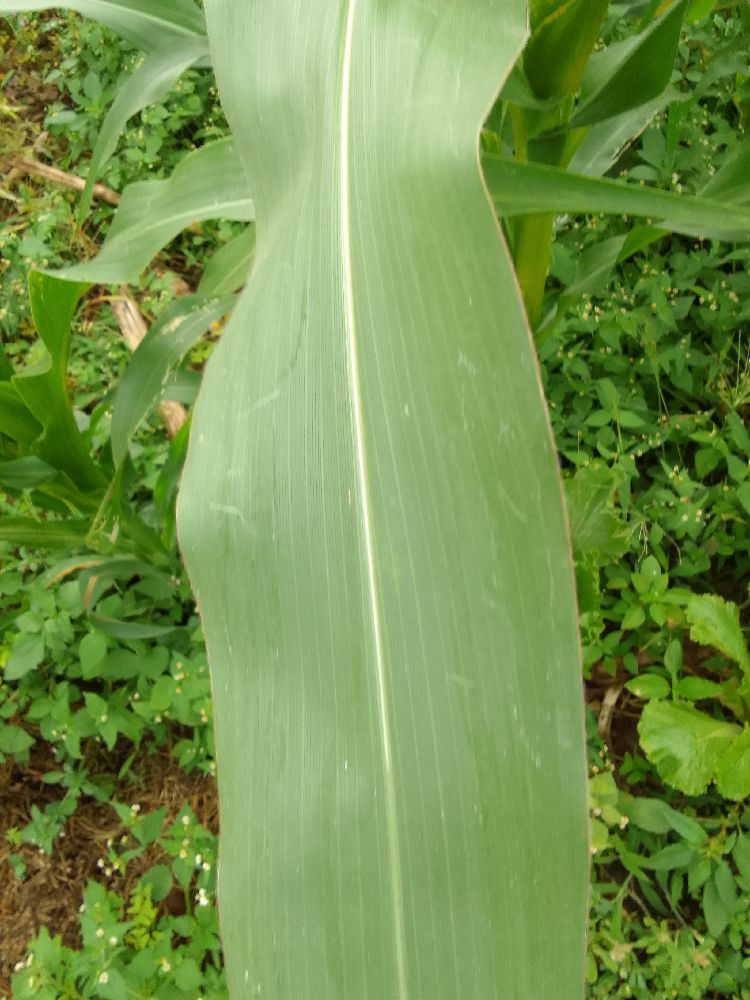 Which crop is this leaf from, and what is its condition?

maize, healthy
